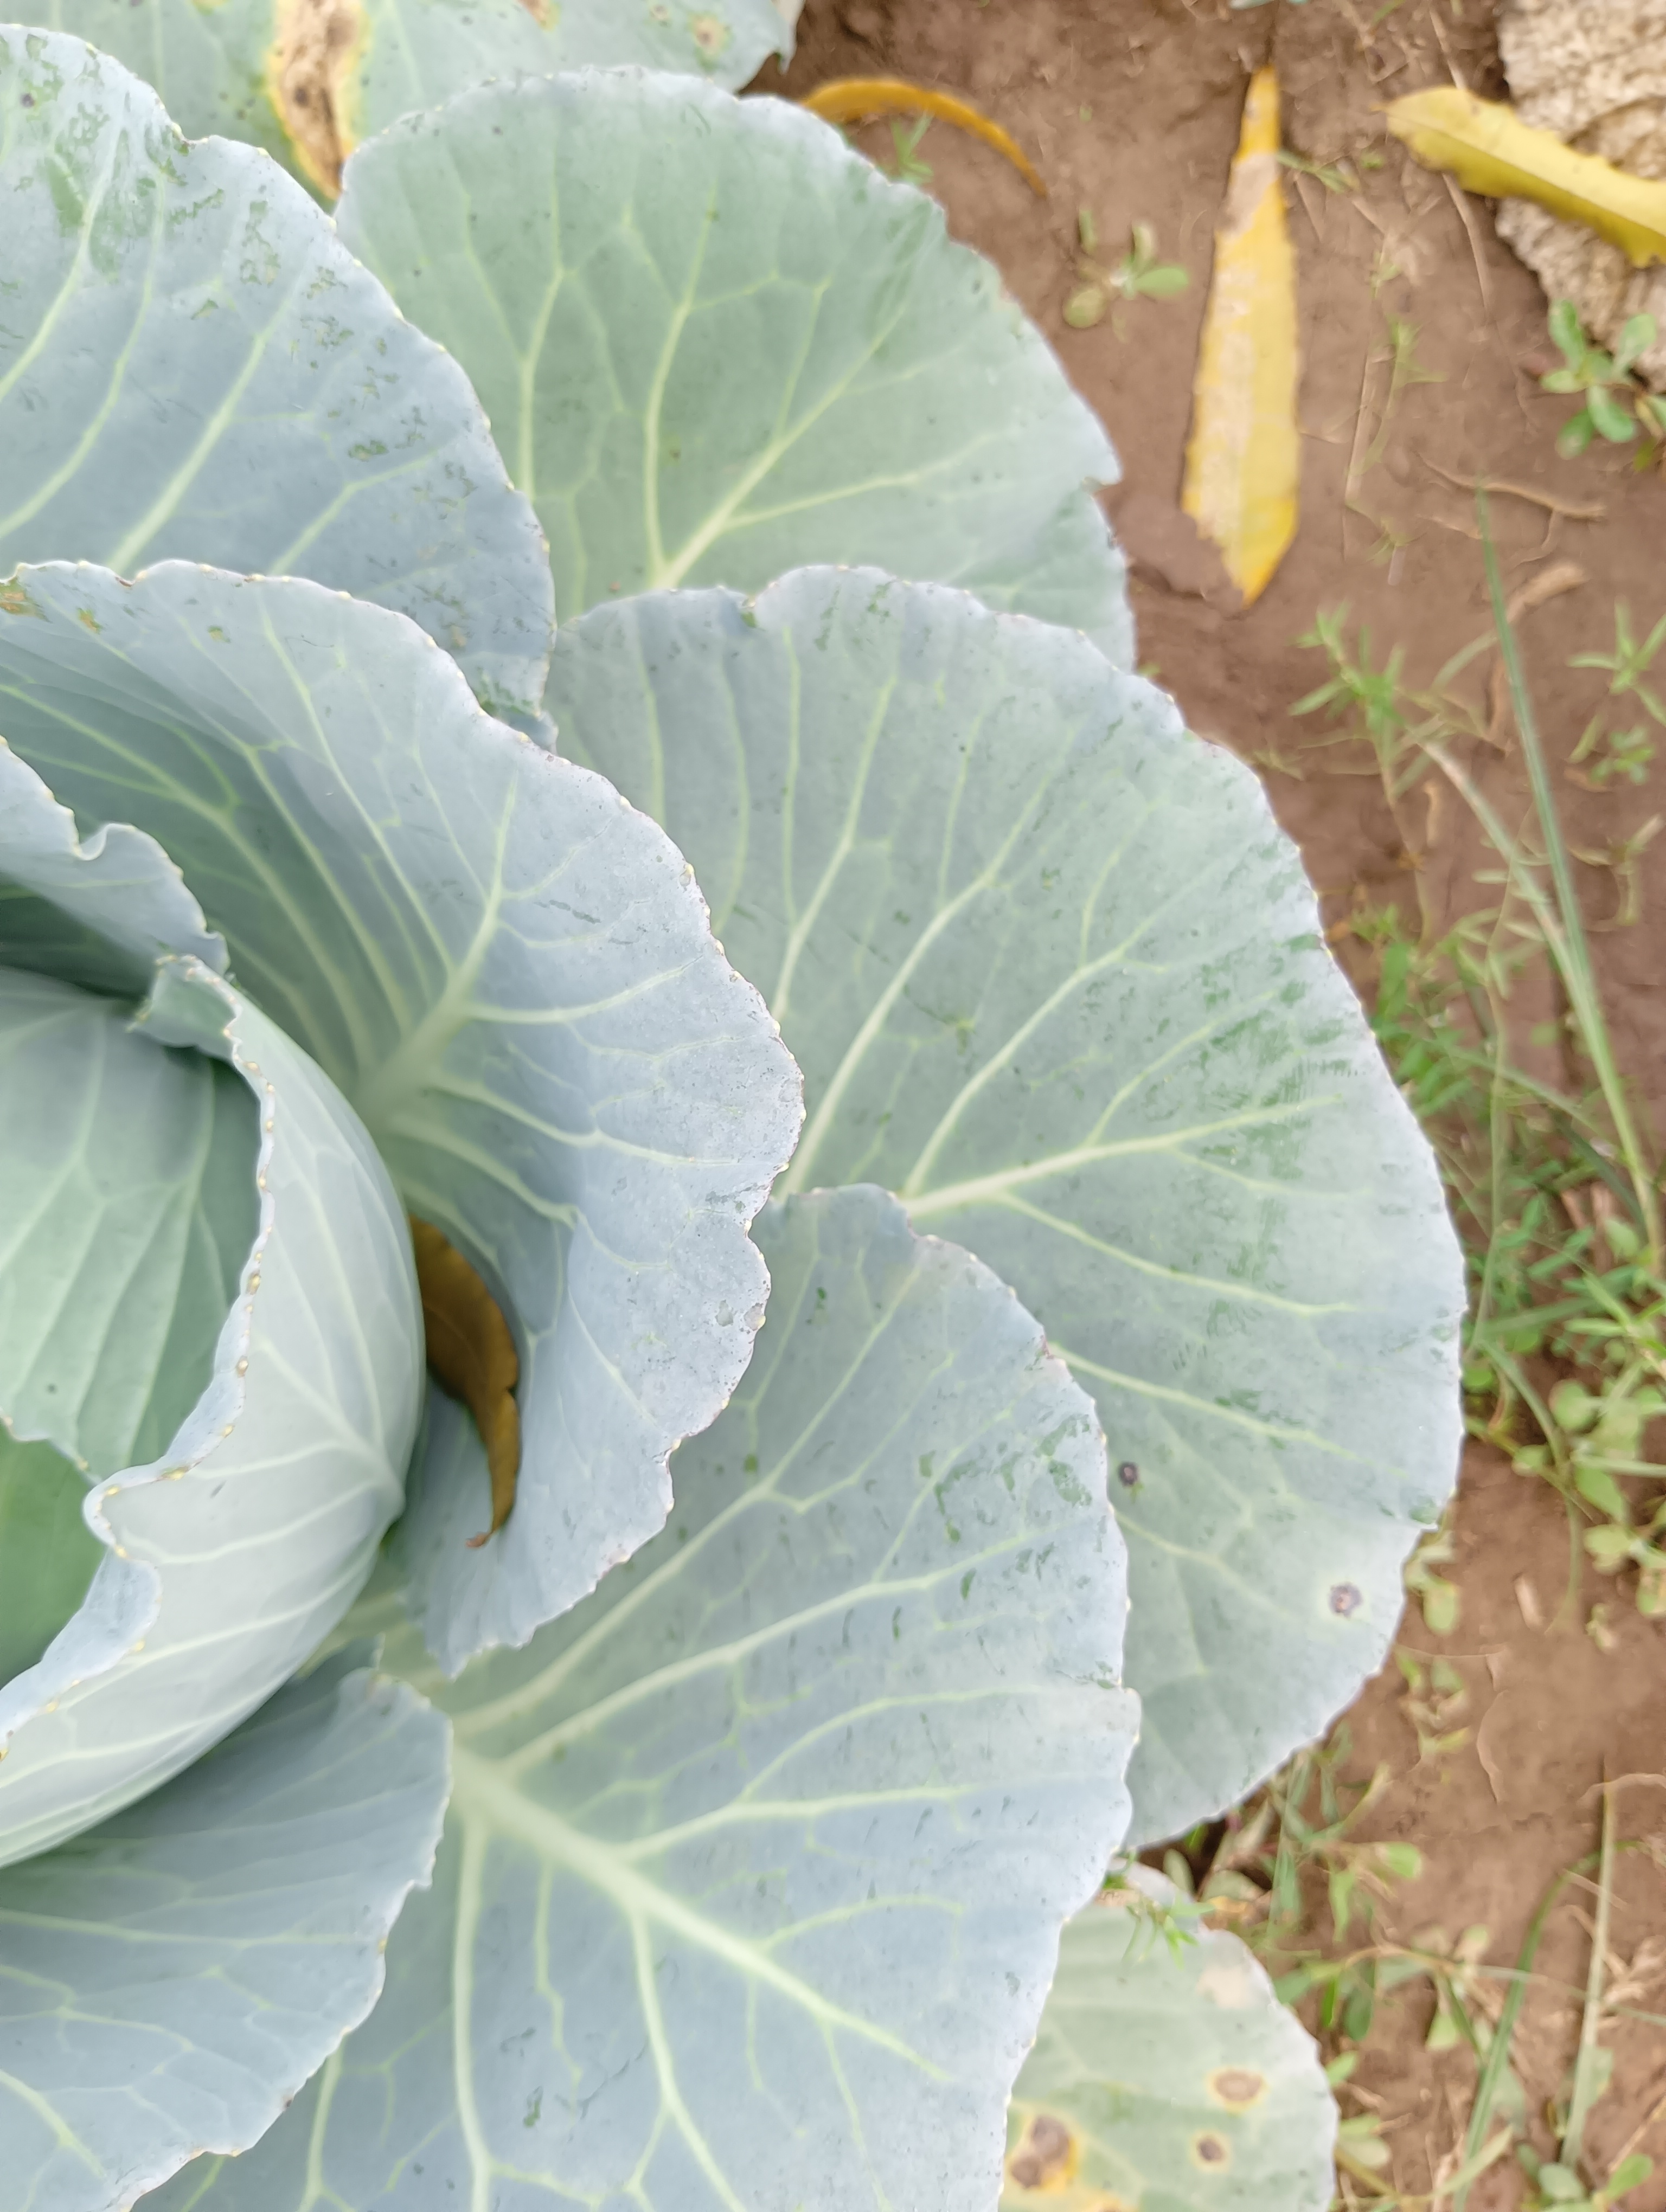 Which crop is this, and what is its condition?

cabbage, healthy
